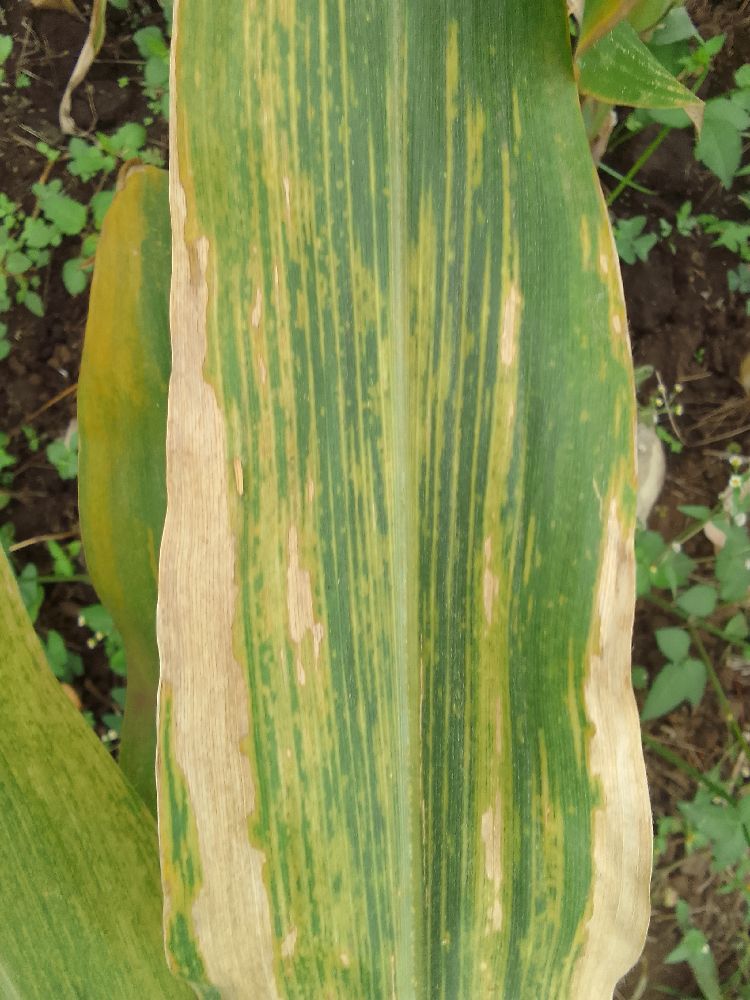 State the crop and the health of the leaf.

maize, maize lethal necrosis
